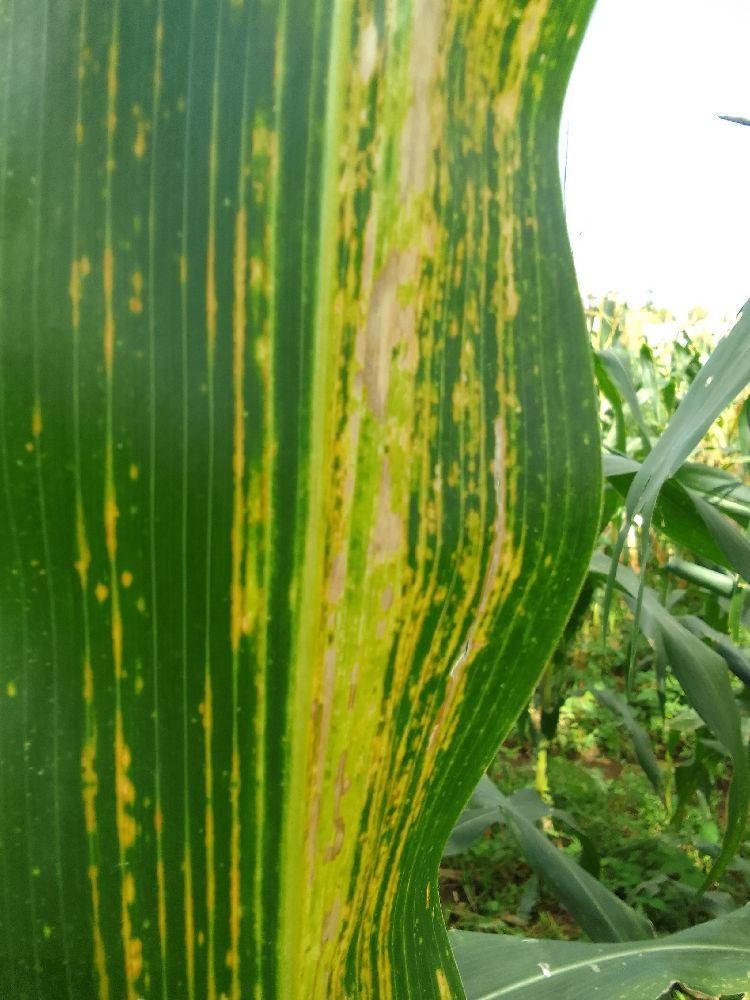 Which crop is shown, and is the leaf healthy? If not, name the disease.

maize, maize lethal necrosis
